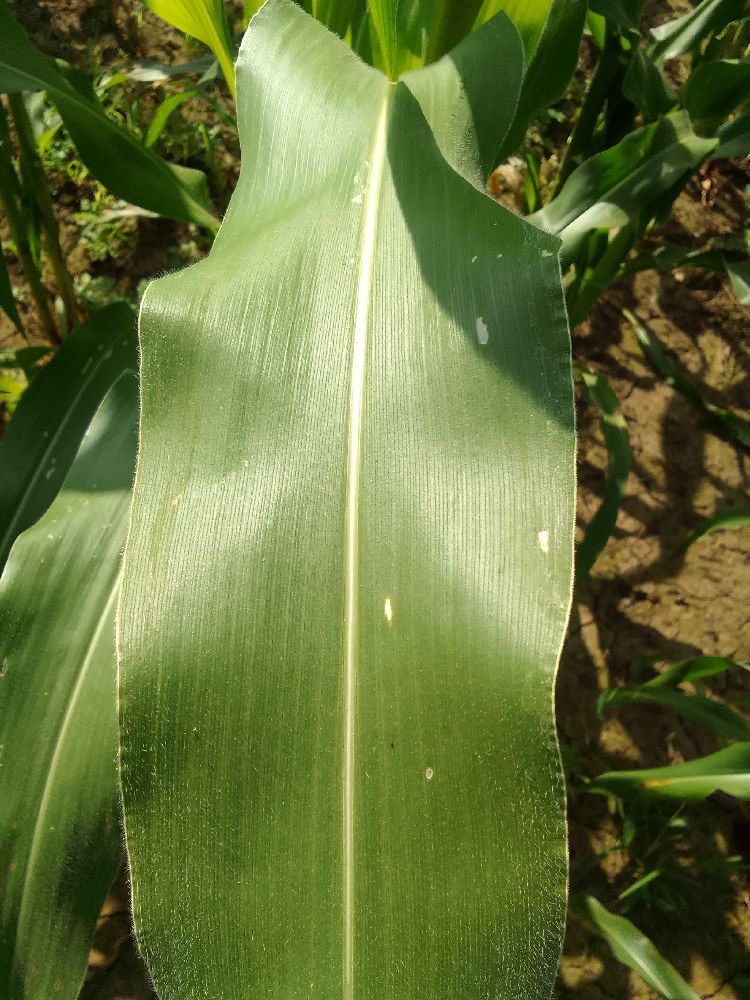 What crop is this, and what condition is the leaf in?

maize, healthy
